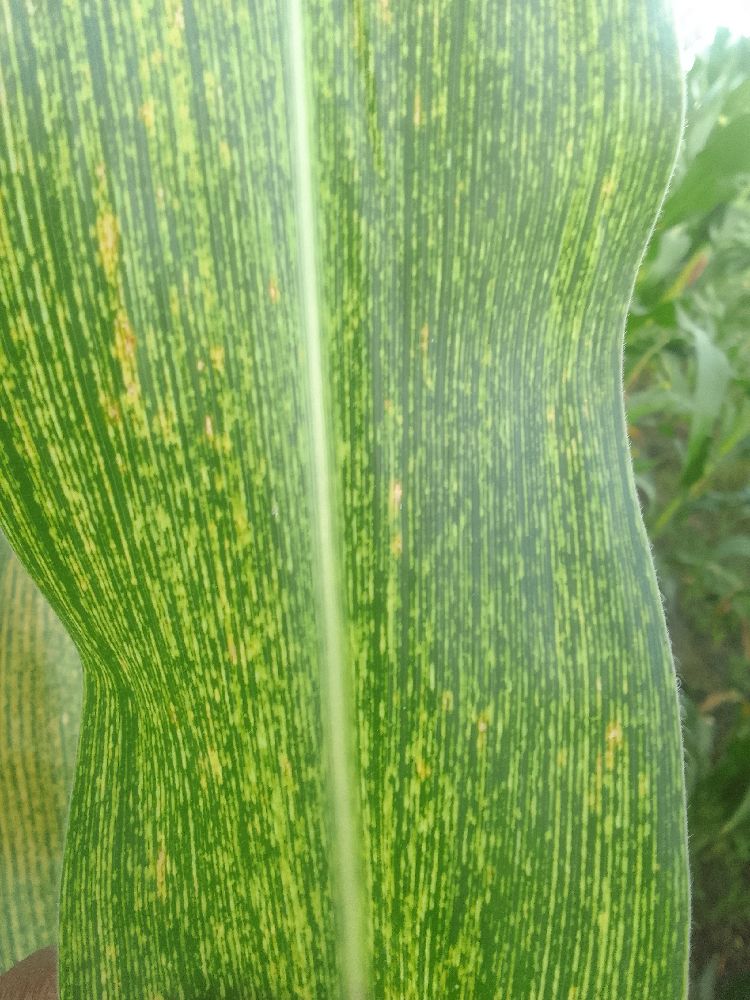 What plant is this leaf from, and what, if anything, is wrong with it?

maize, maize streak virus
